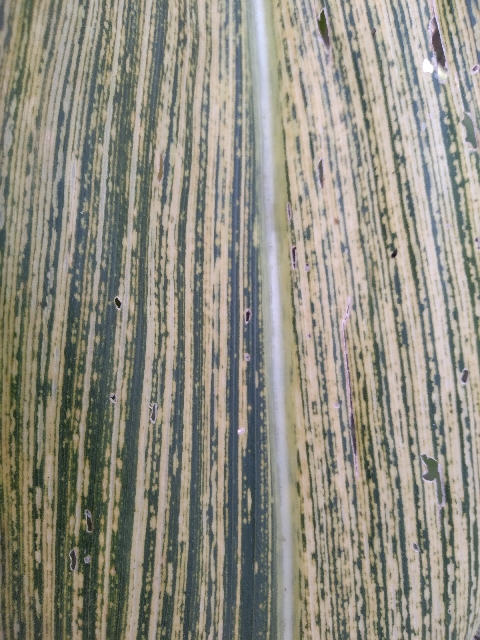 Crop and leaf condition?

maize, maize streak virus
